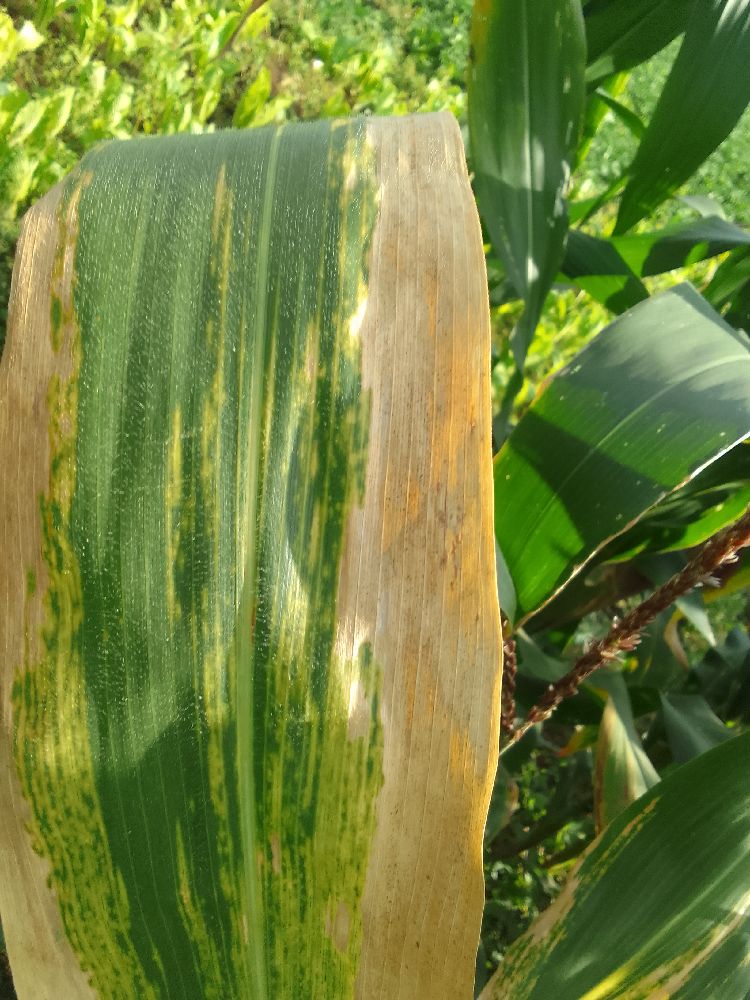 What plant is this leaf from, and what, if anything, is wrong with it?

maize, maize lethal necrosis
